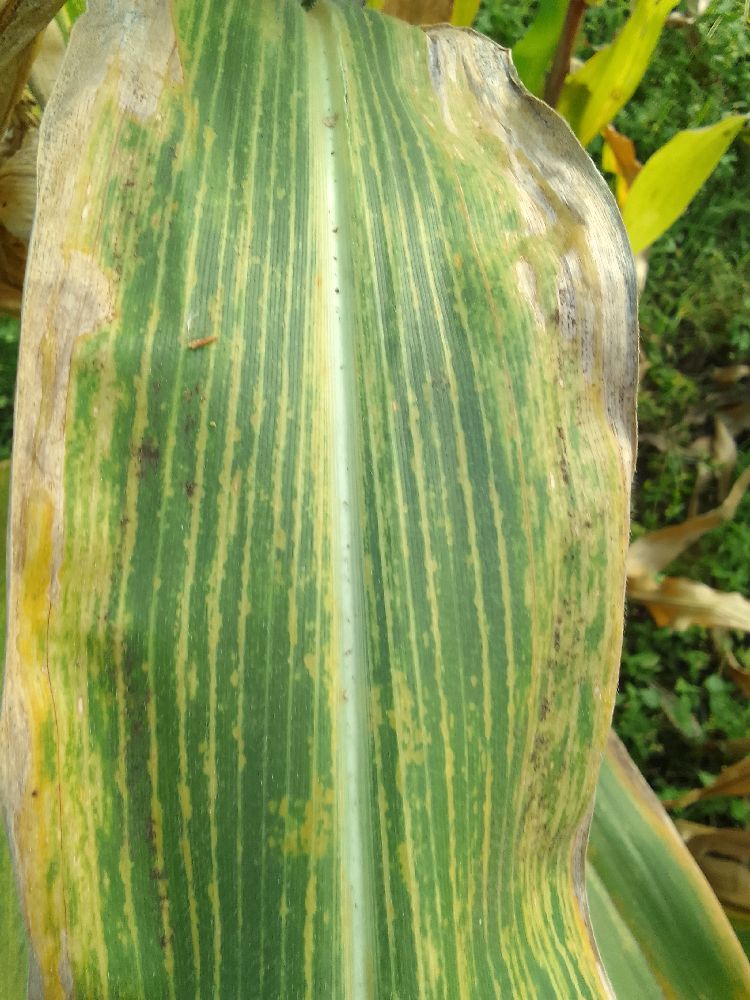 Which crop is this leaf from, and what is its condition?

maize, maize lethal necrosis
